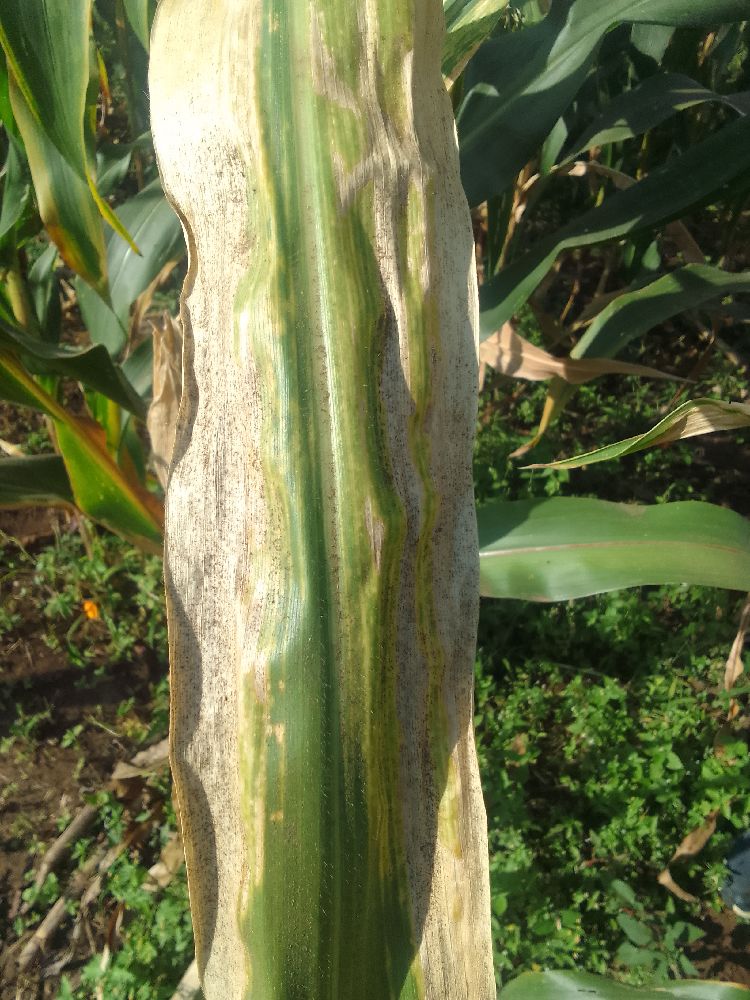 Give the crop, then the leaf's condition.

maize, maize lethal necrosis
